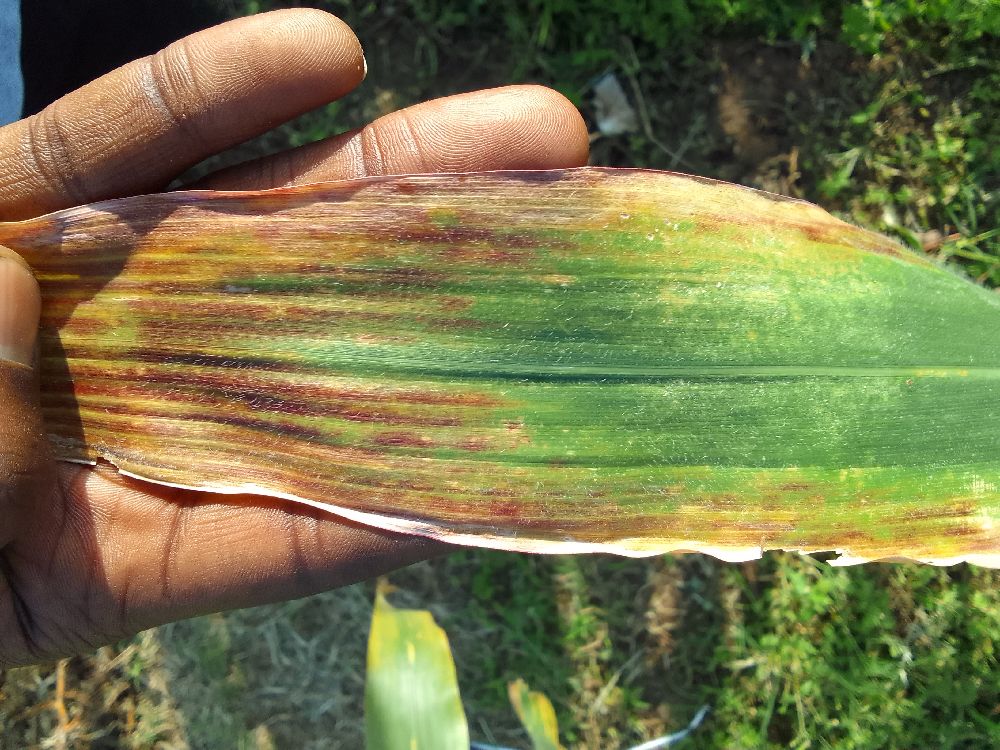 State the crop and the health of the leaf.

maize, maize lethal necrosis
